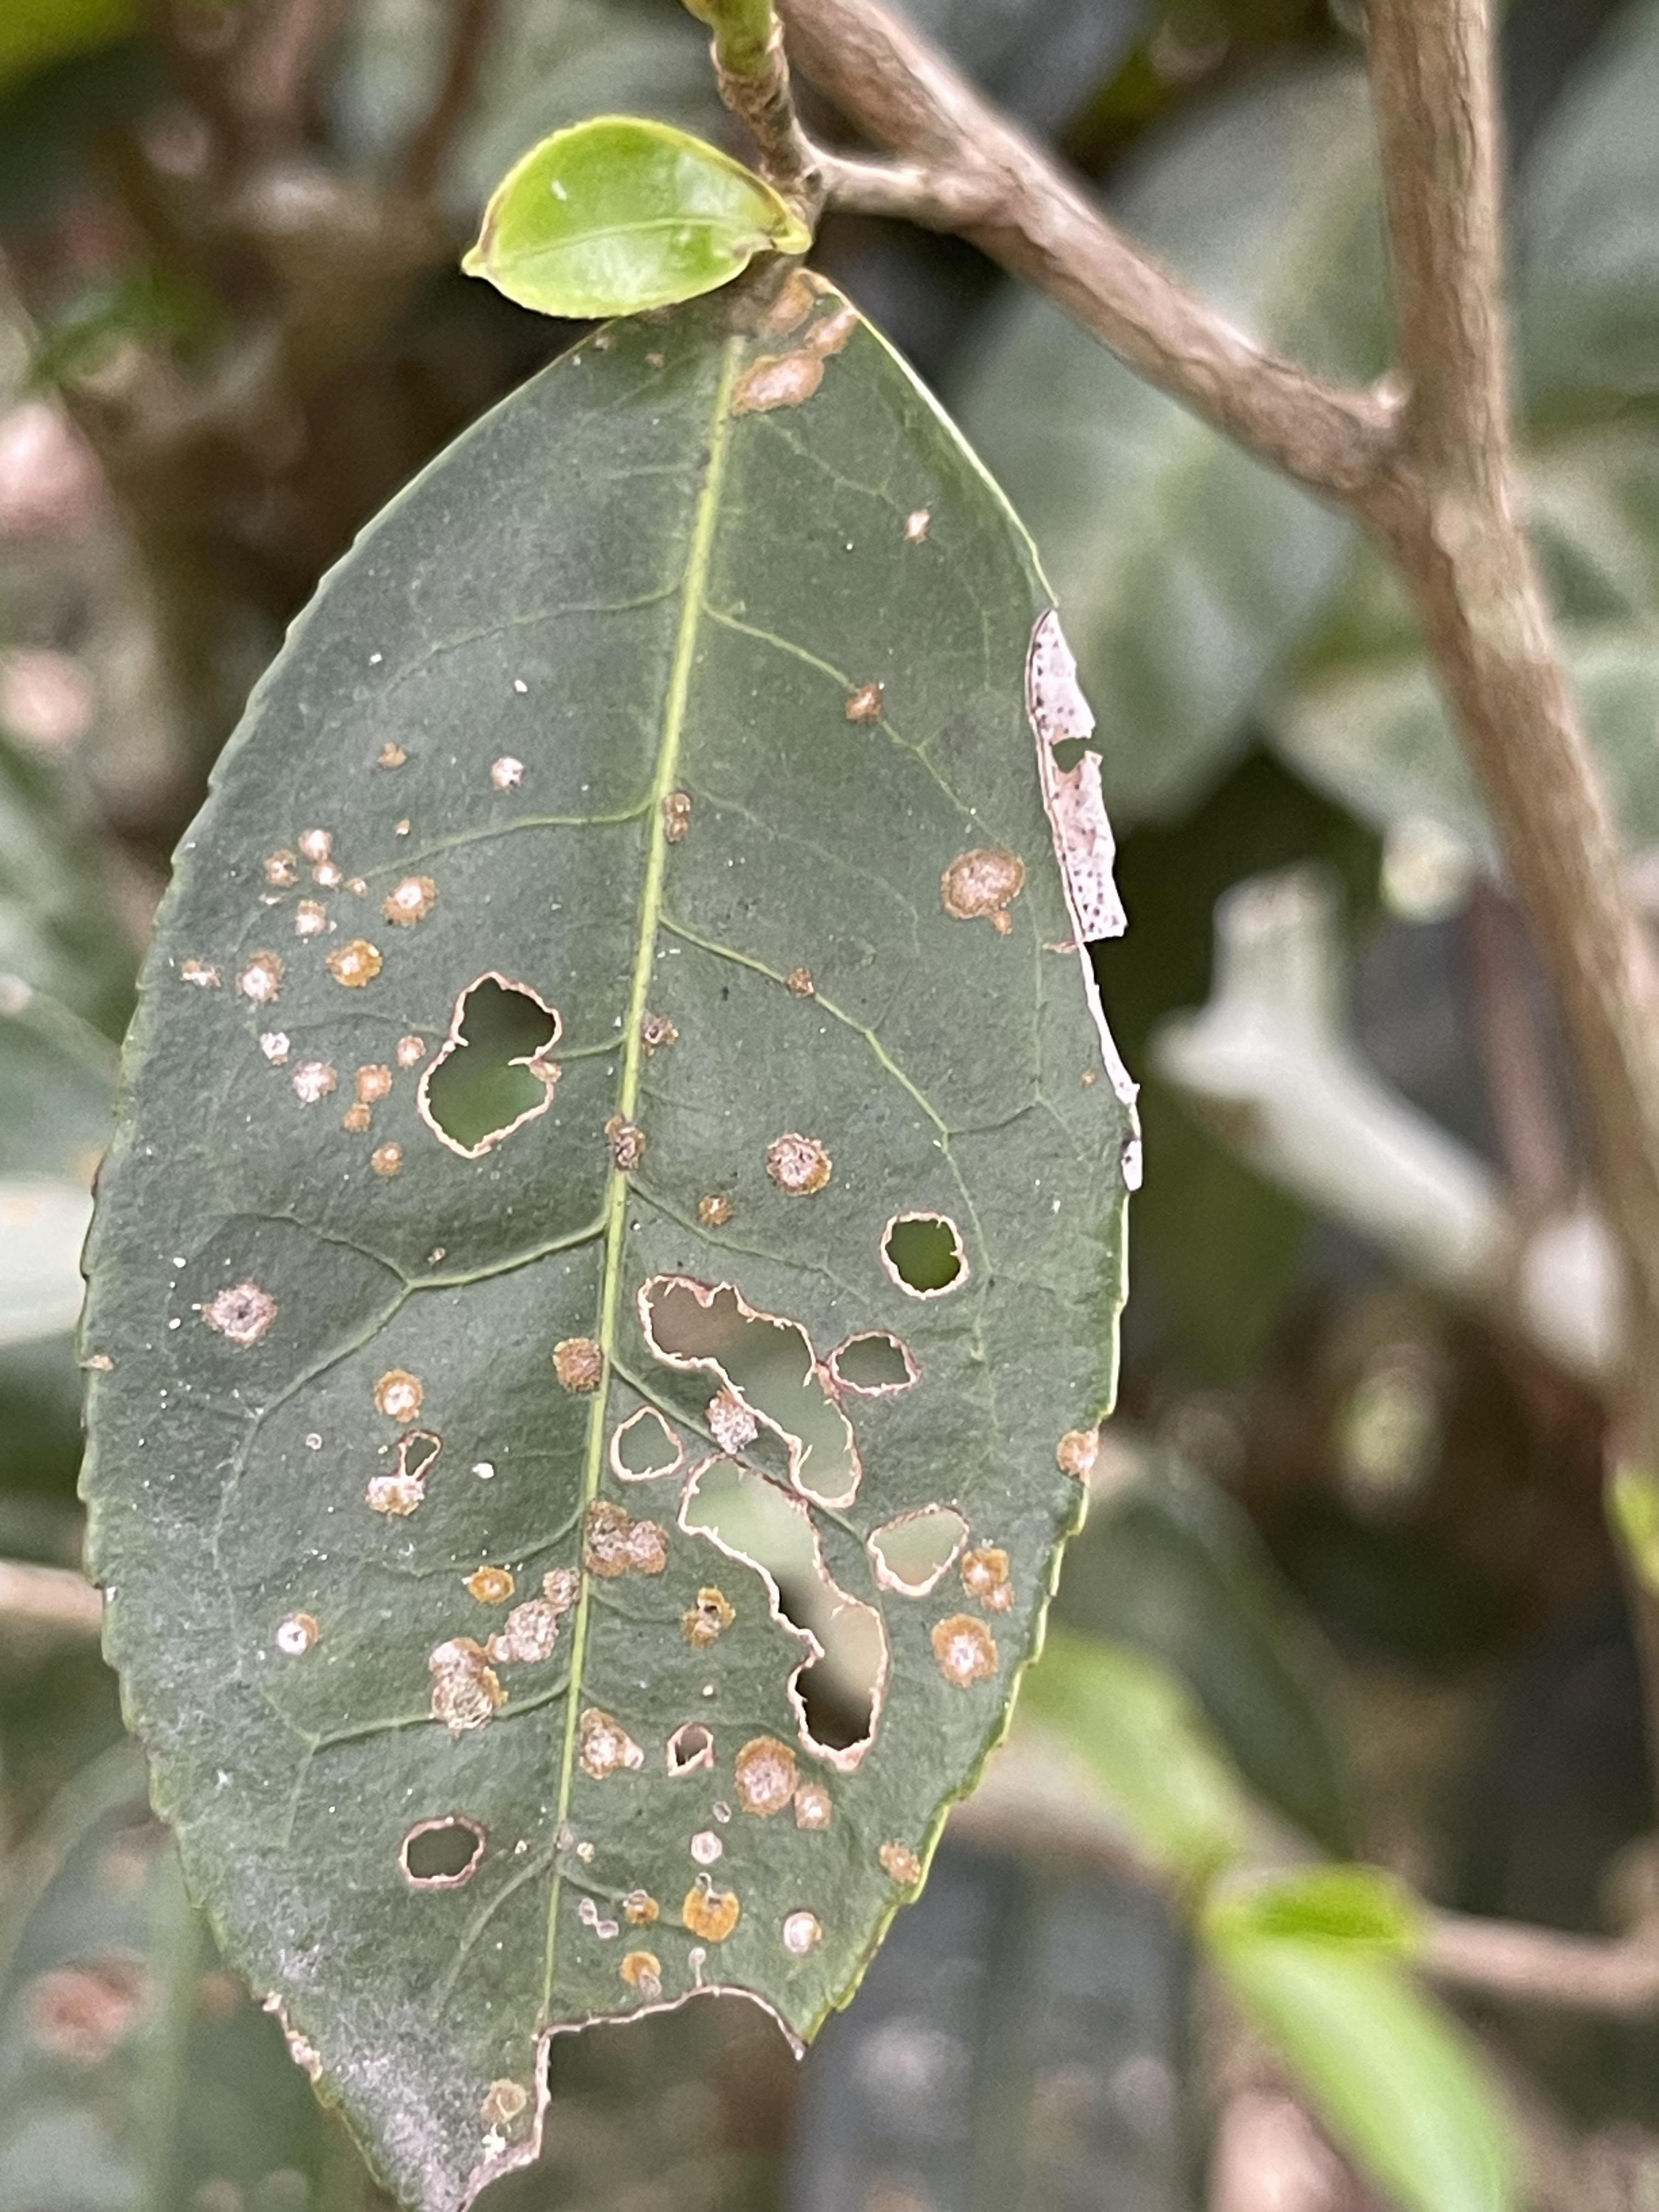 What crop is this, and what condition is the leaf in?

tea, red rust
